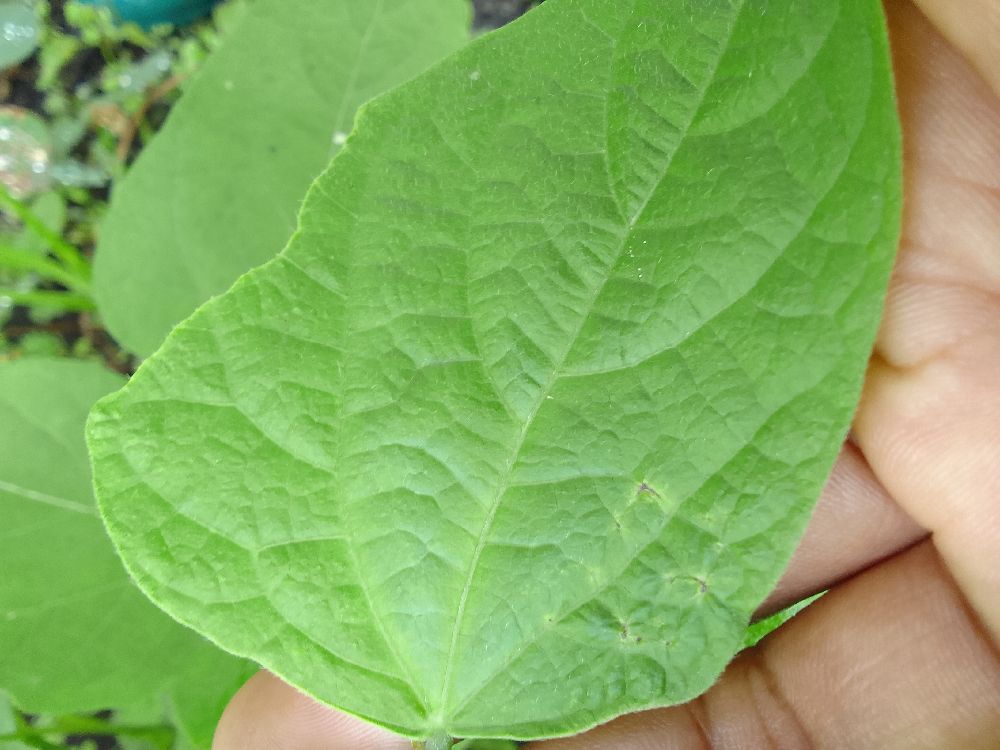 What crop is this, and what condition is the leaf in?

common bean, healthy
